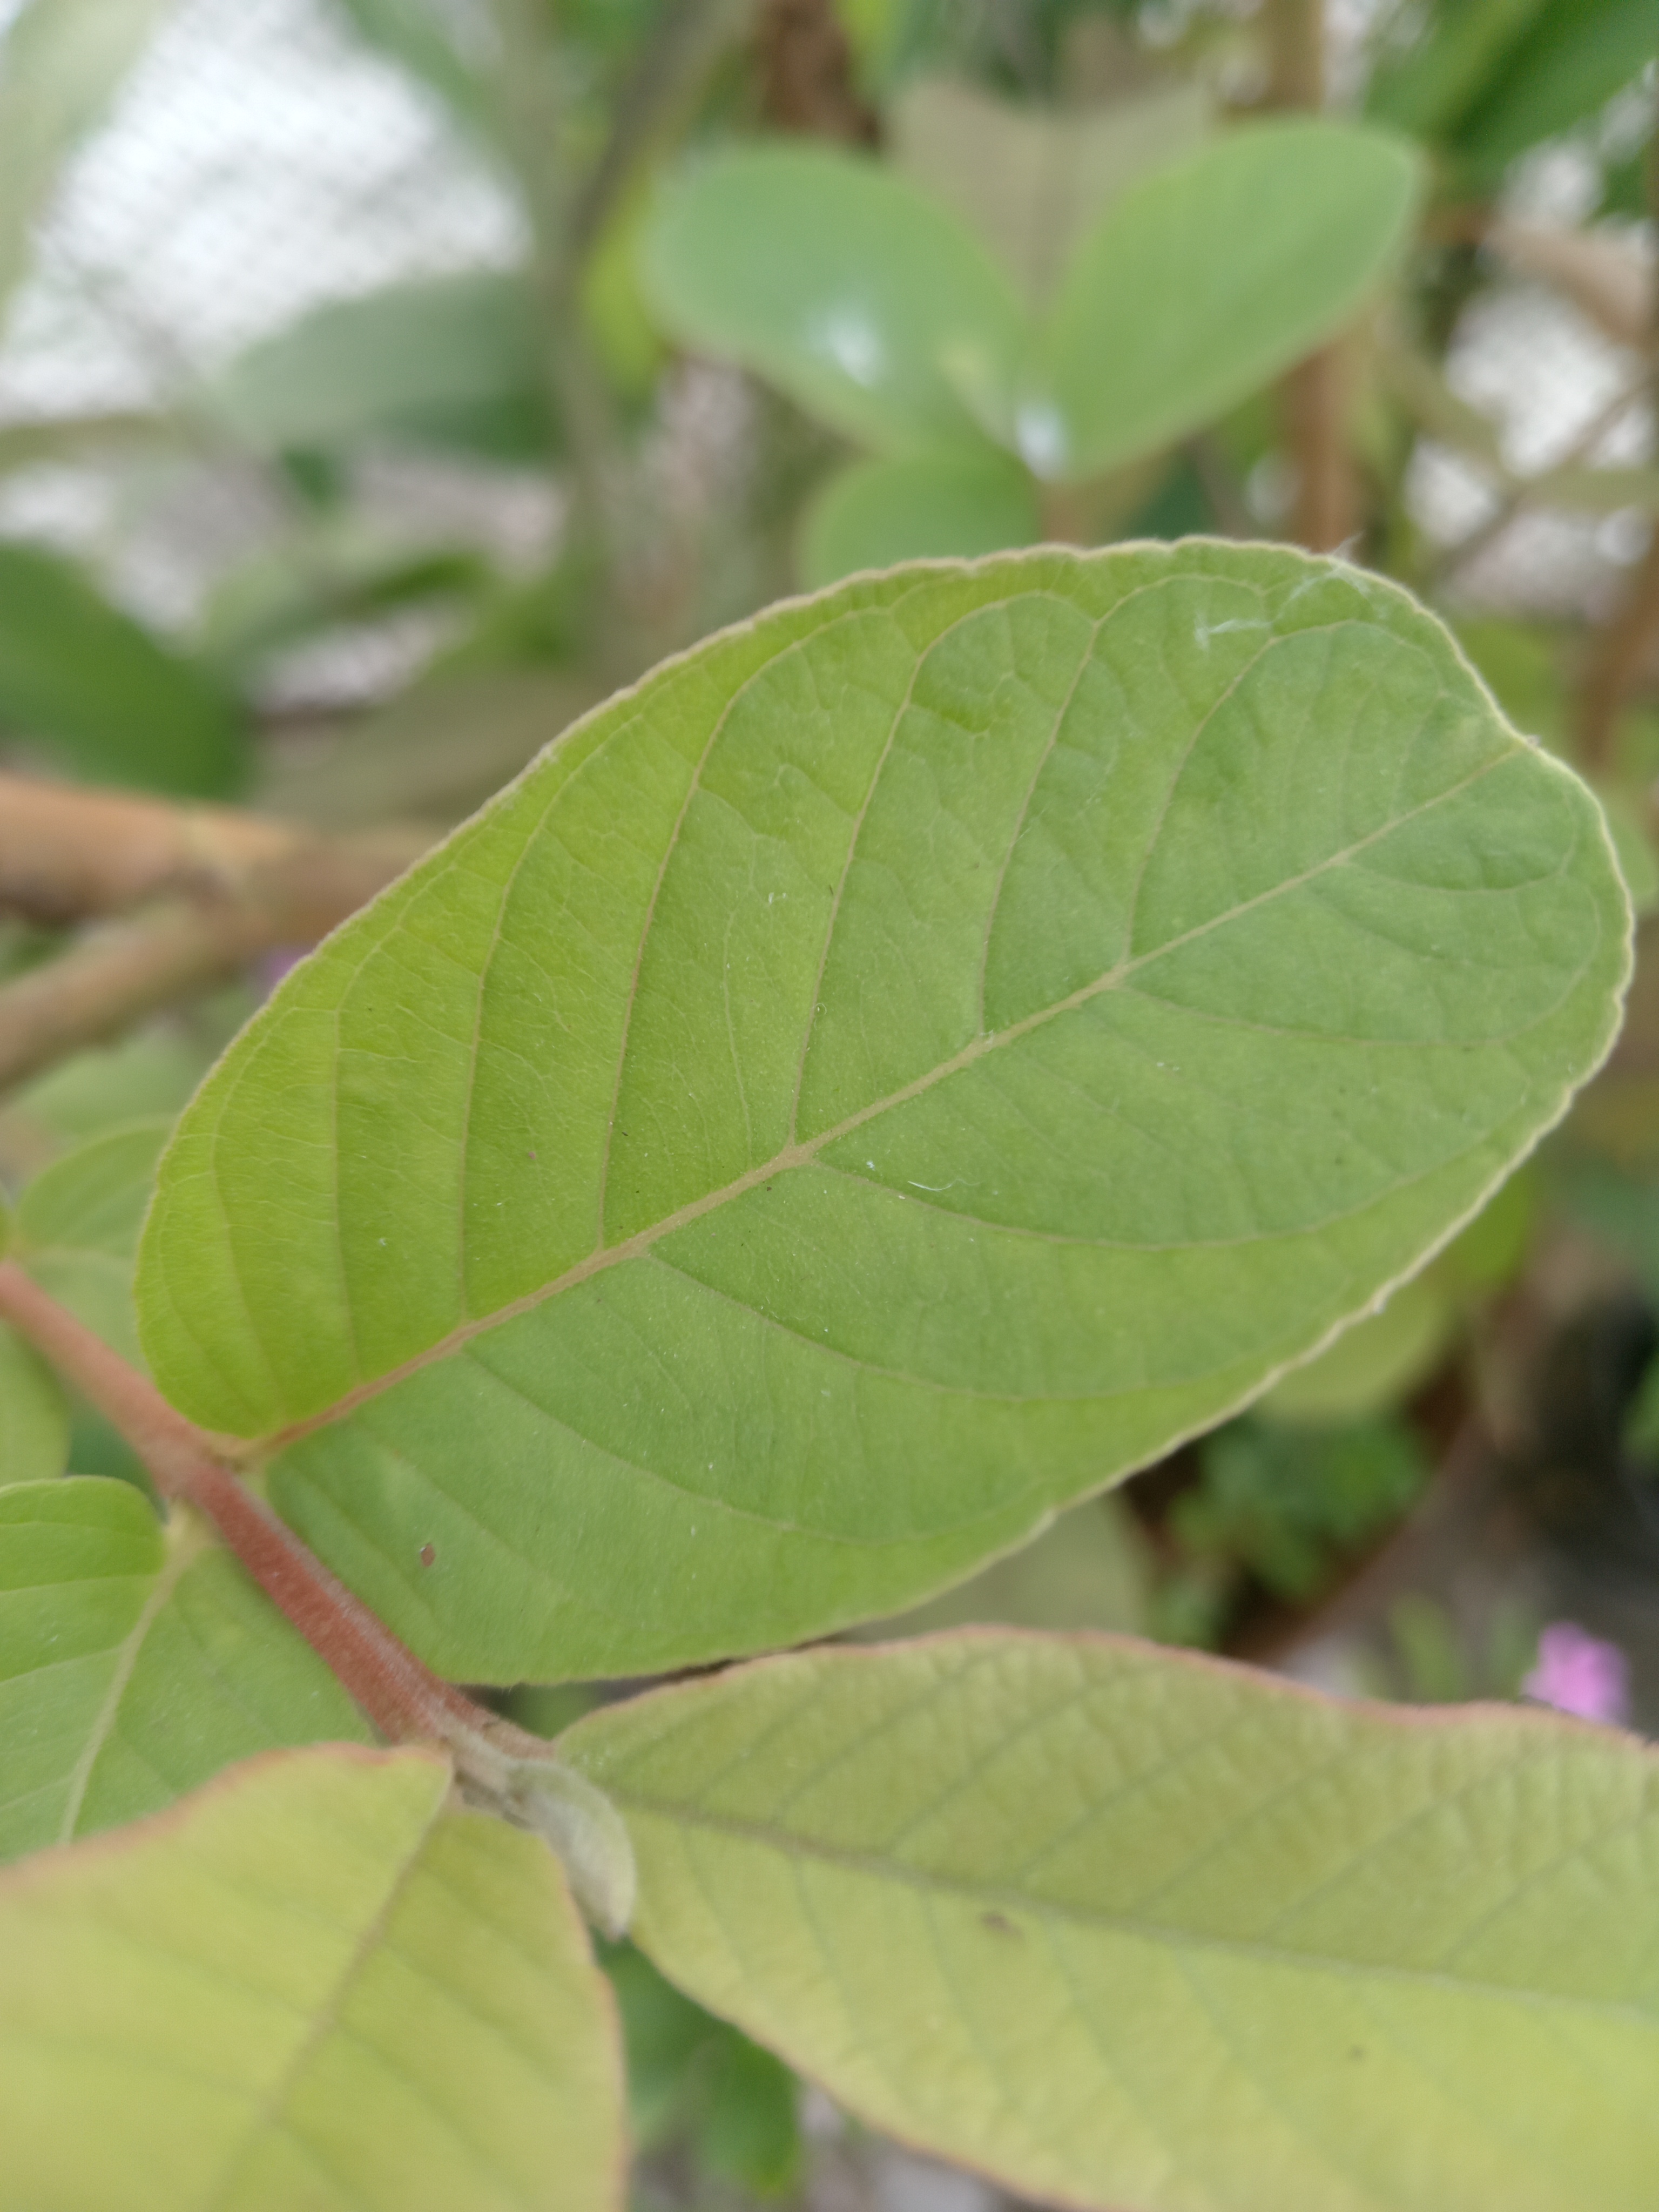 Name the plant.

guava
